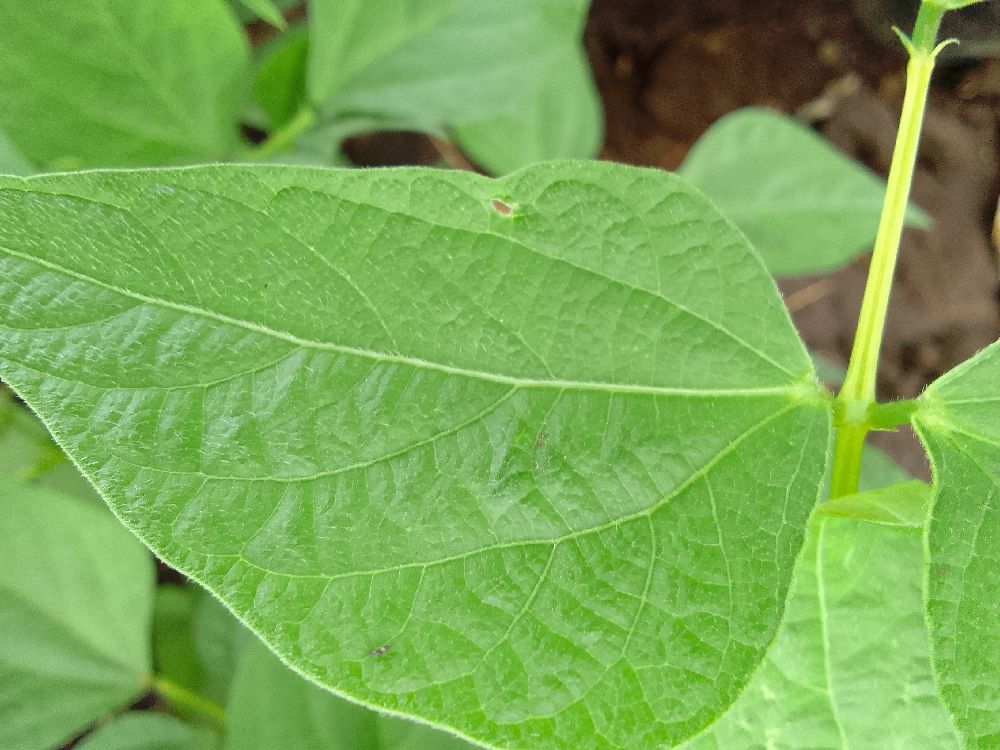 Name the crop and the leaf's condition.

common bean, healthy
